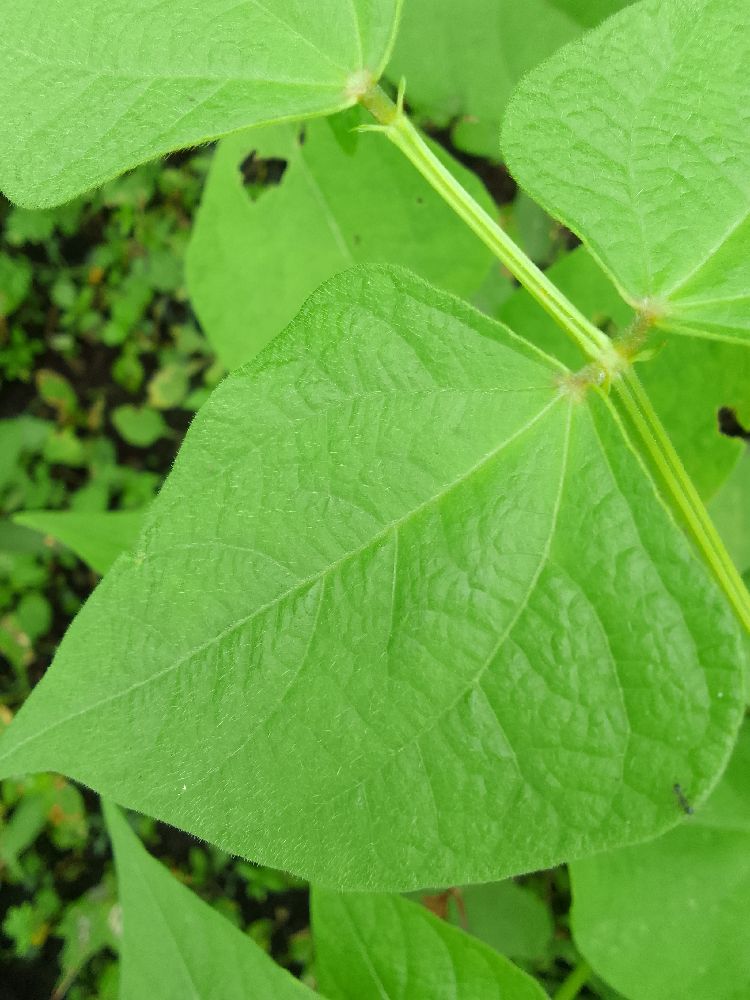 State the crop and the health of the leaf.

common bean, healthy
